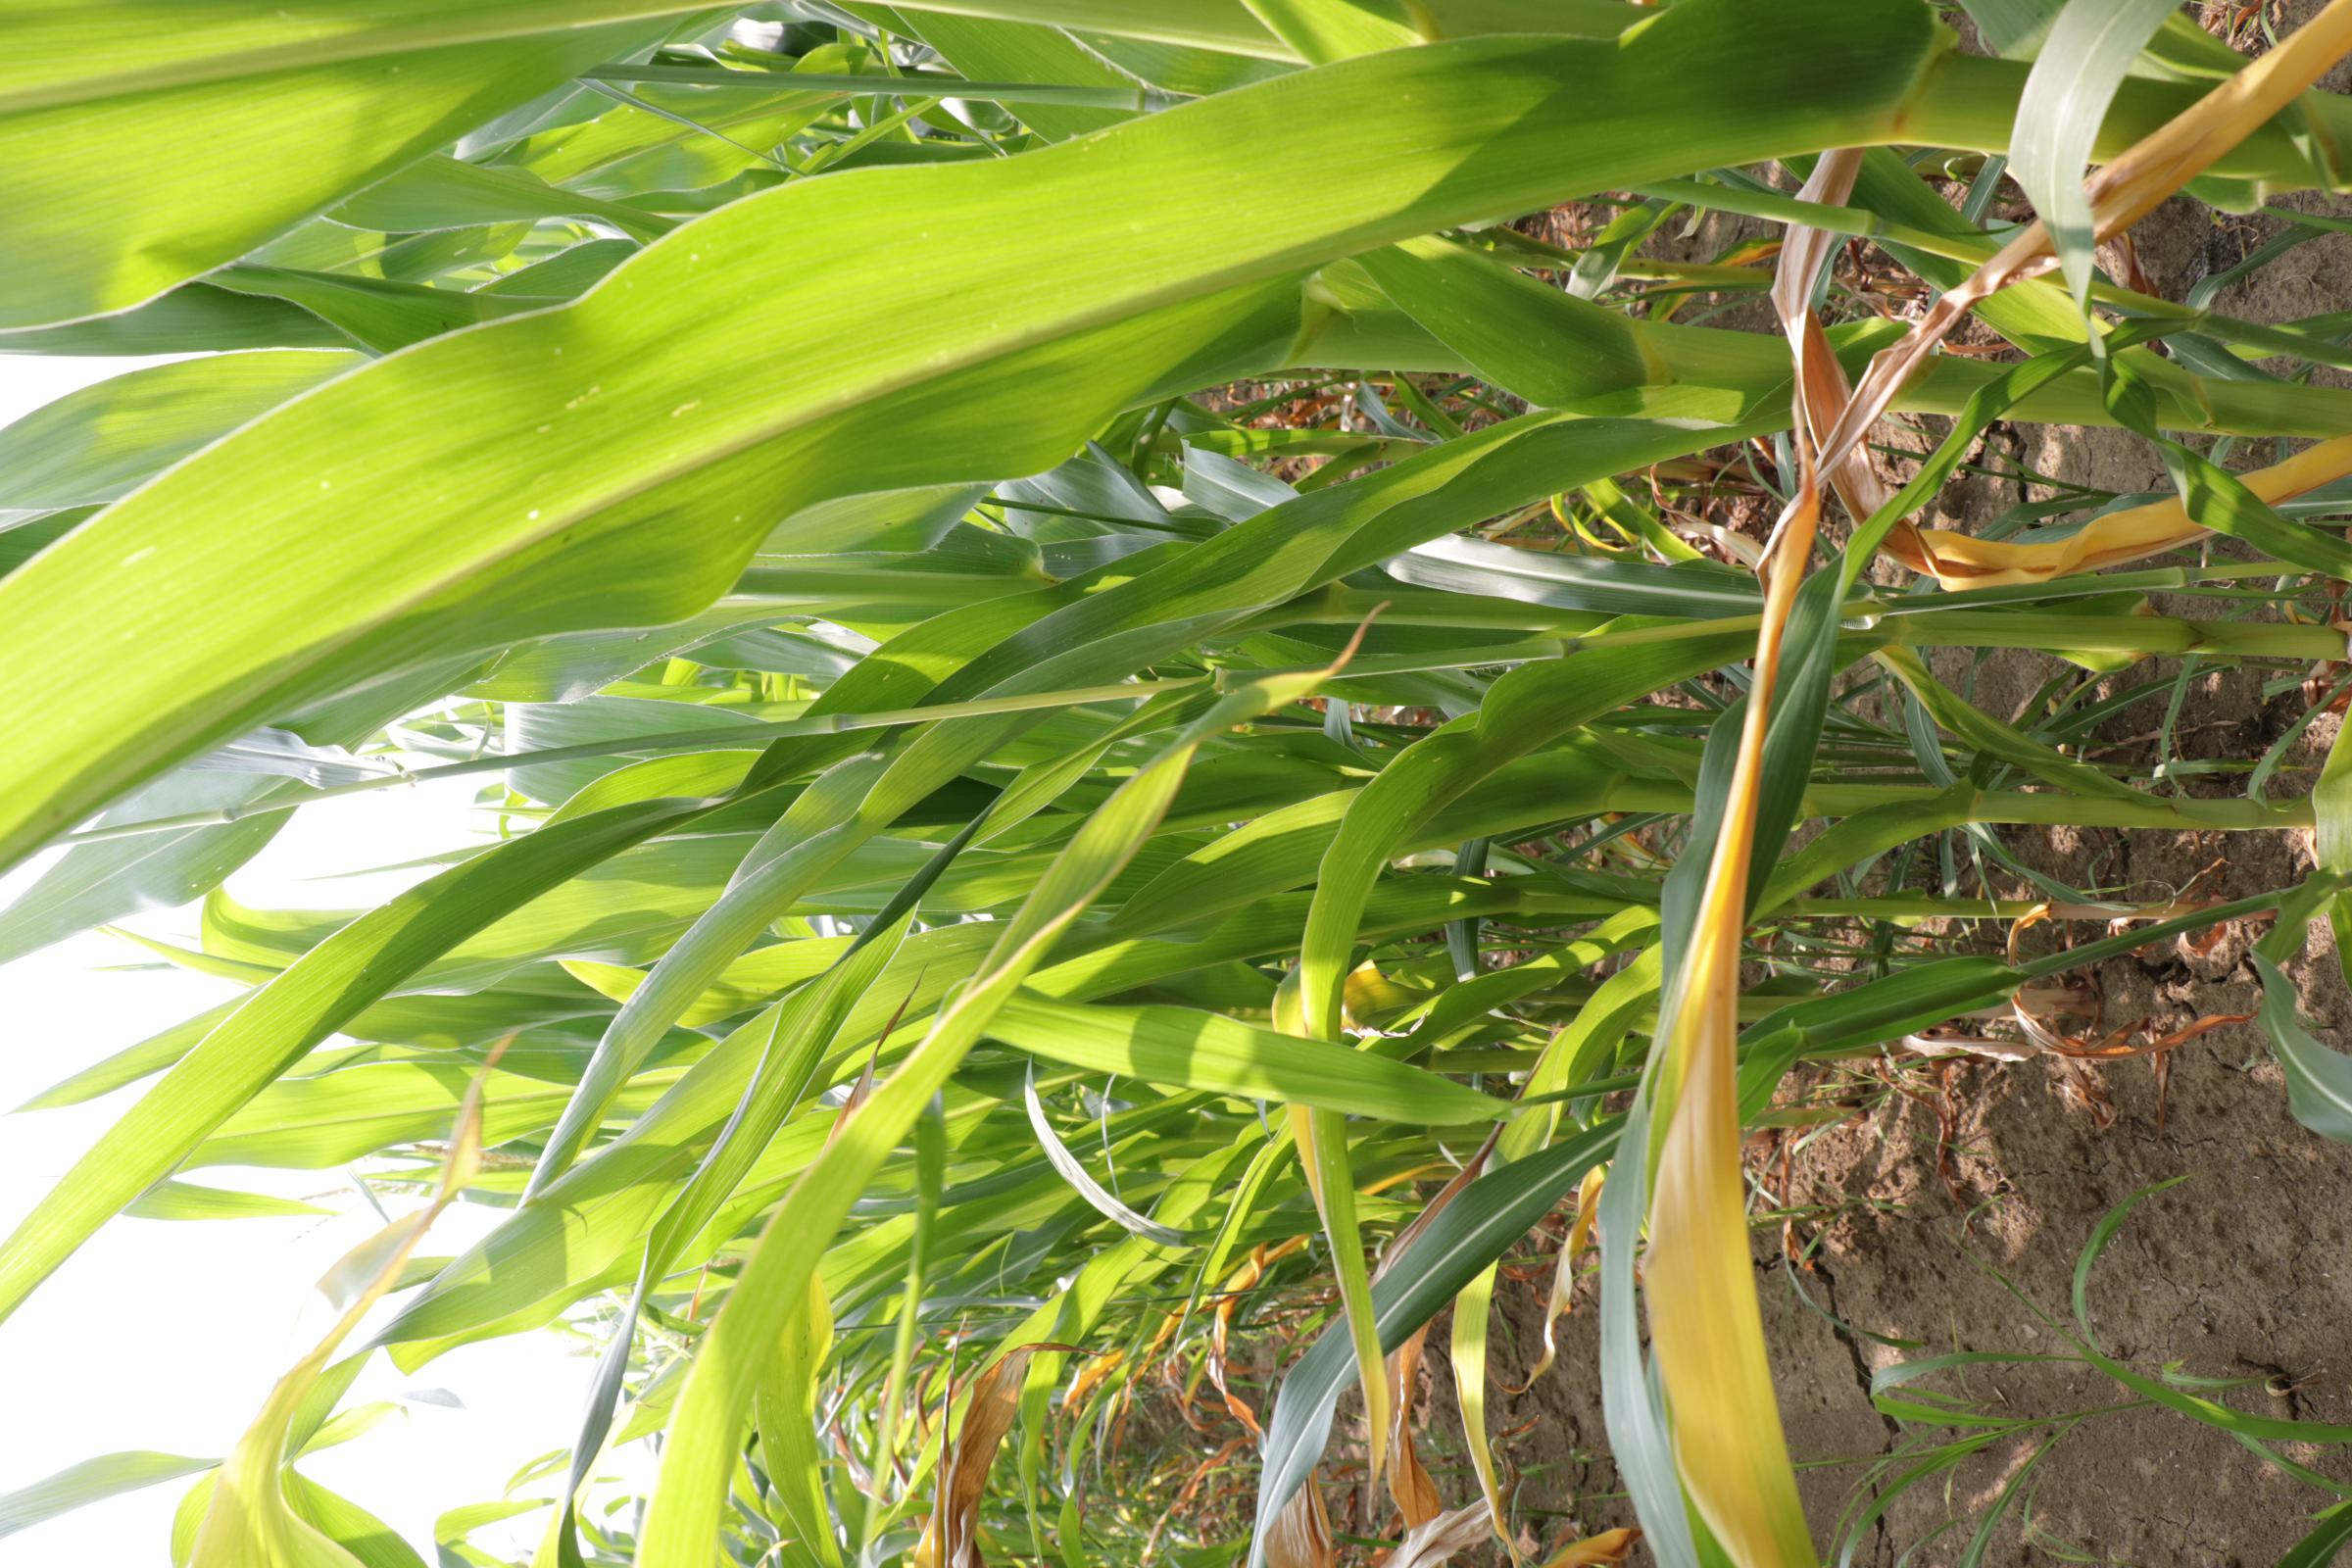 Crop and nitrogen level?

maize, reduced nitrogen fertilisation
